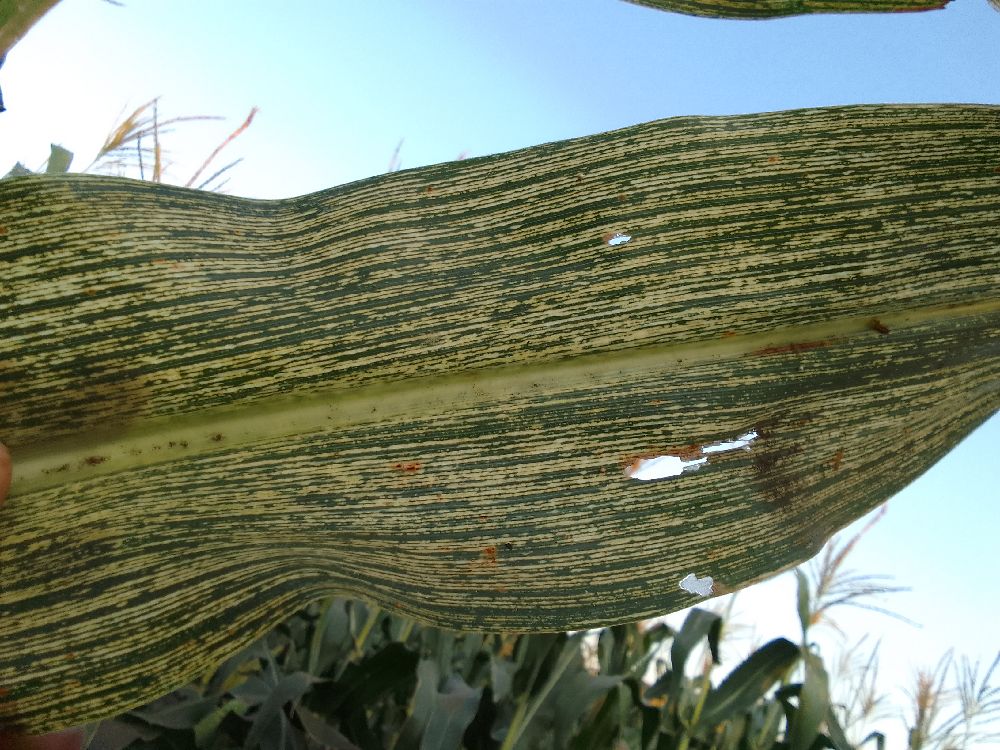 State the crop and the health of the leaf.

maize, maize streak virus
